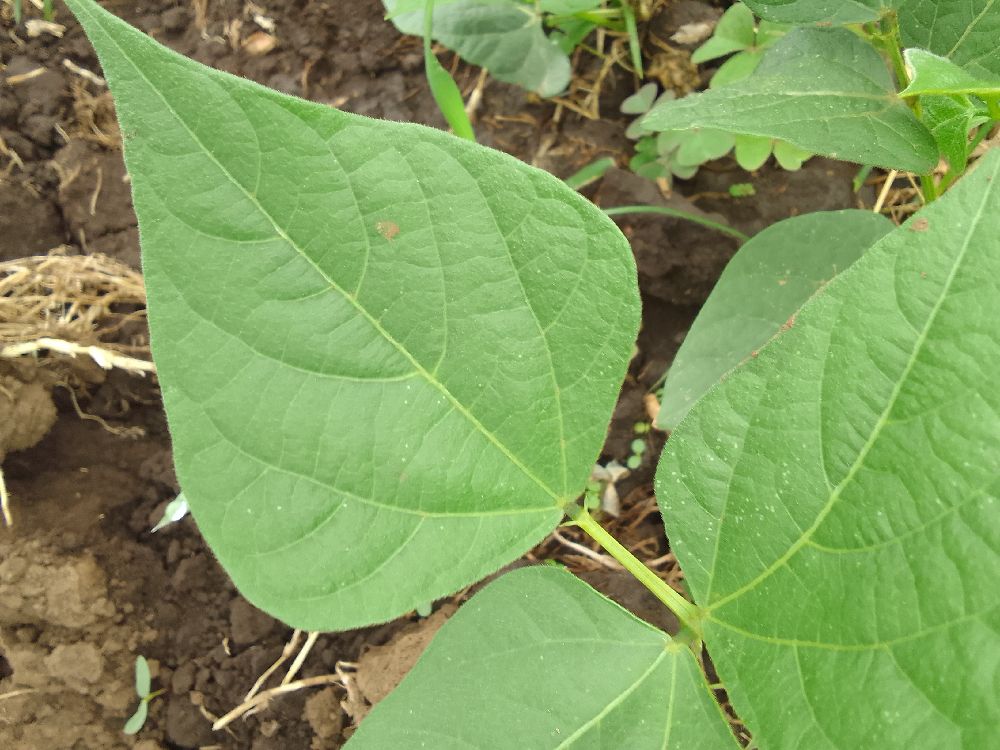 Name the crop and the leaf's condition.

common bean, healthy
